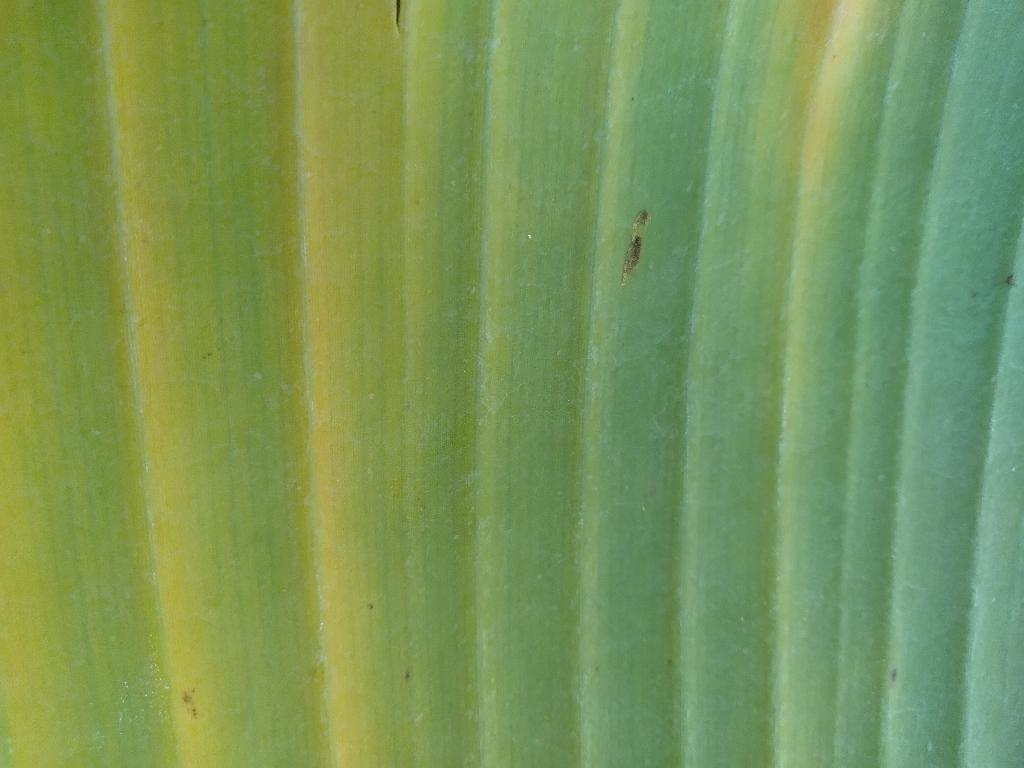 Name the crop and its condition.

banana, fusarium wilt race 1
